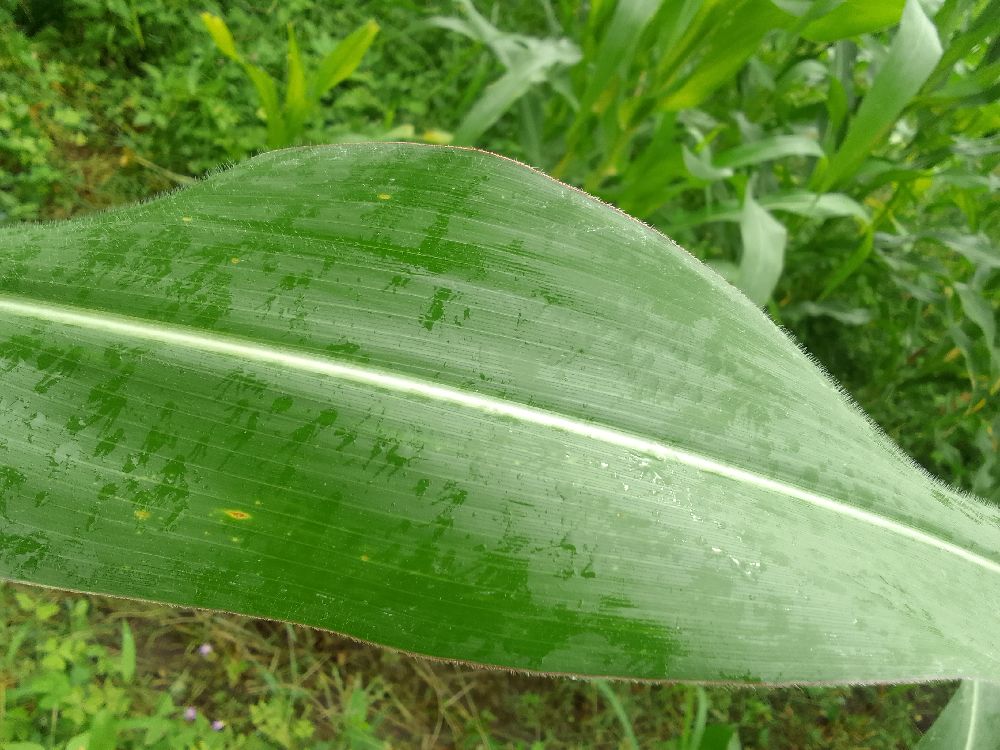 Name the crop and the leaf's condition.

maize, healthy
